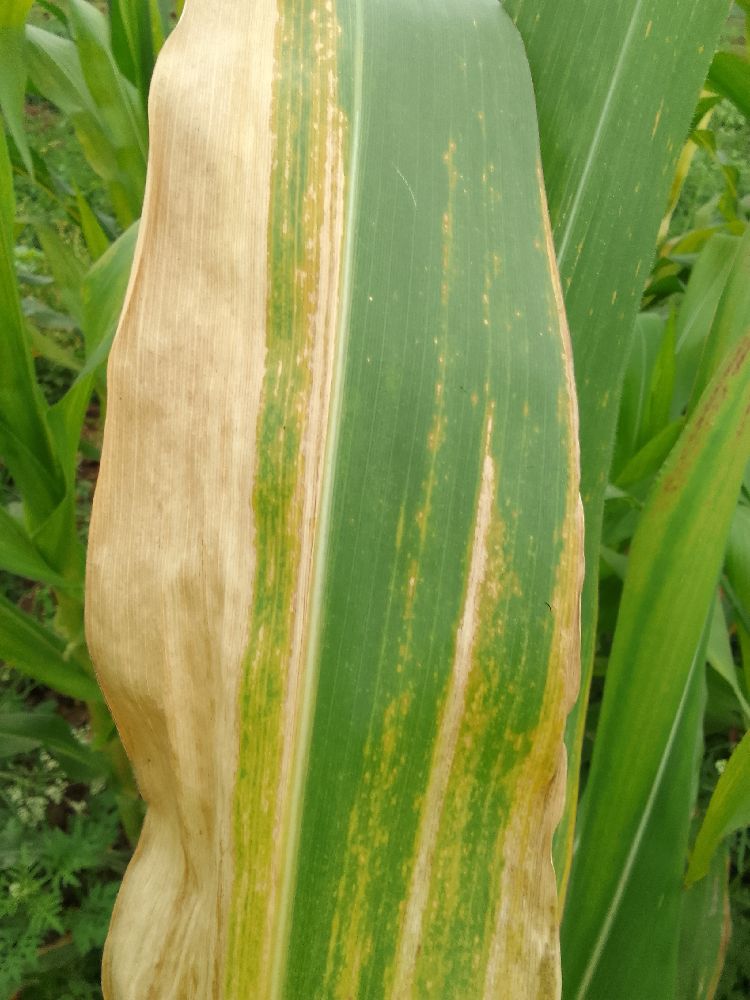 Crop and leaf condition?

maize, maize lethal necrosis
